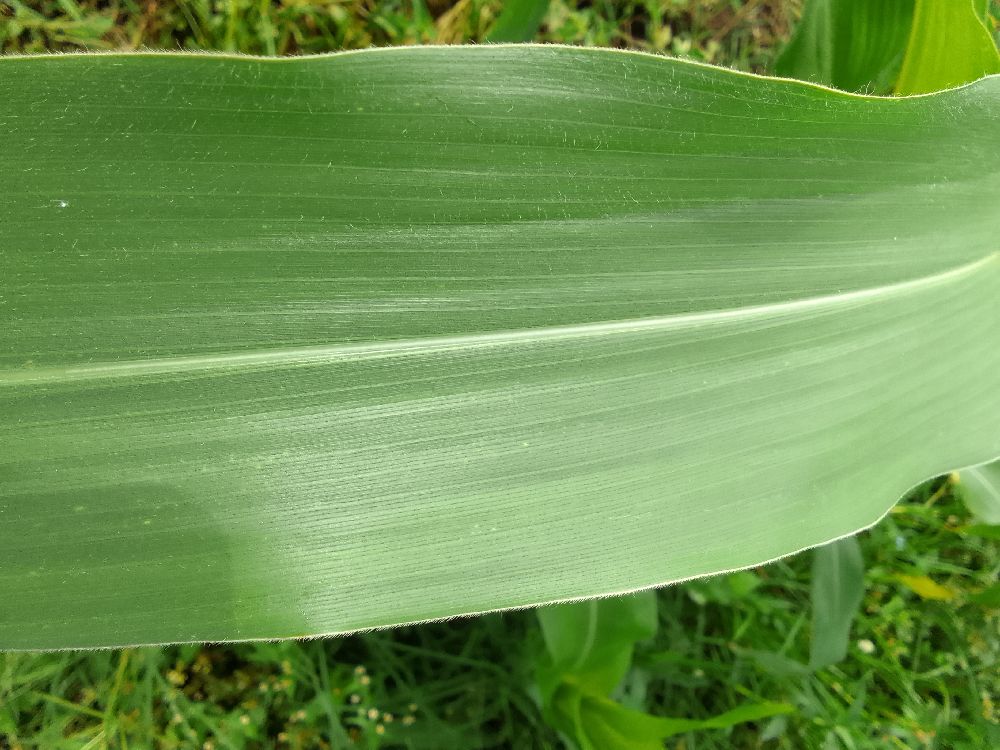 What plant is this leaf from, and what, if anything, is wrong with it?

maize, healthy
